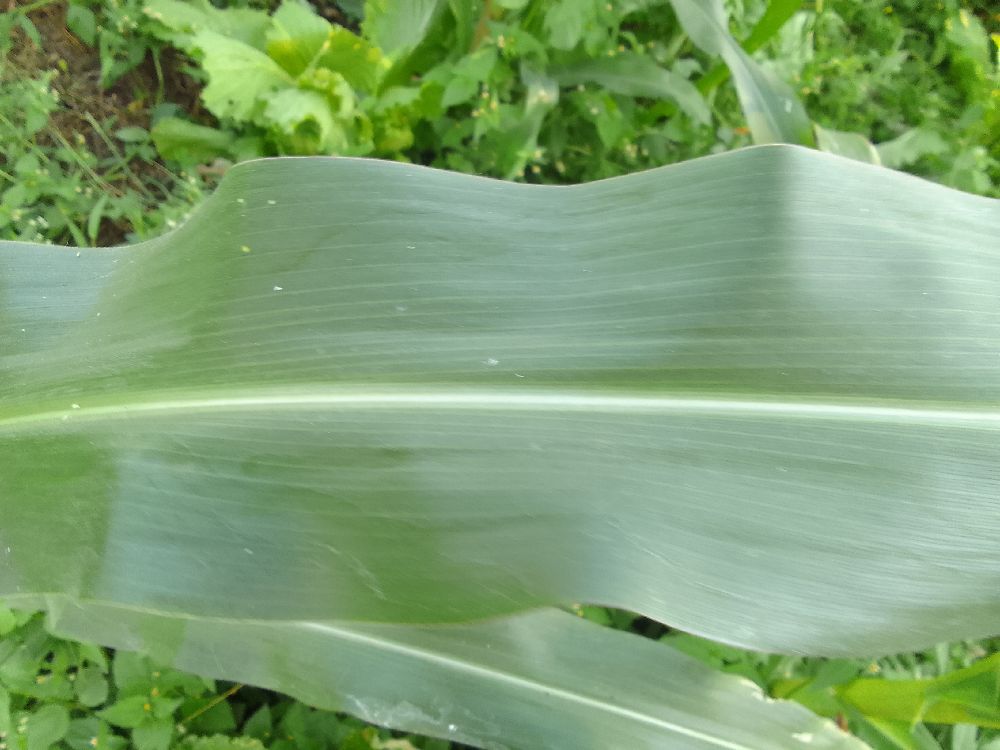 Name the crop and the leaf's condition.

maize, healthy
